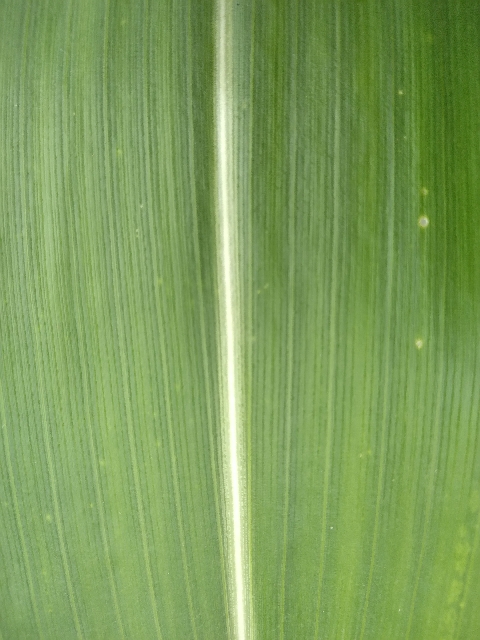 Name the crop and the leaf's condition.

maize, healthy
